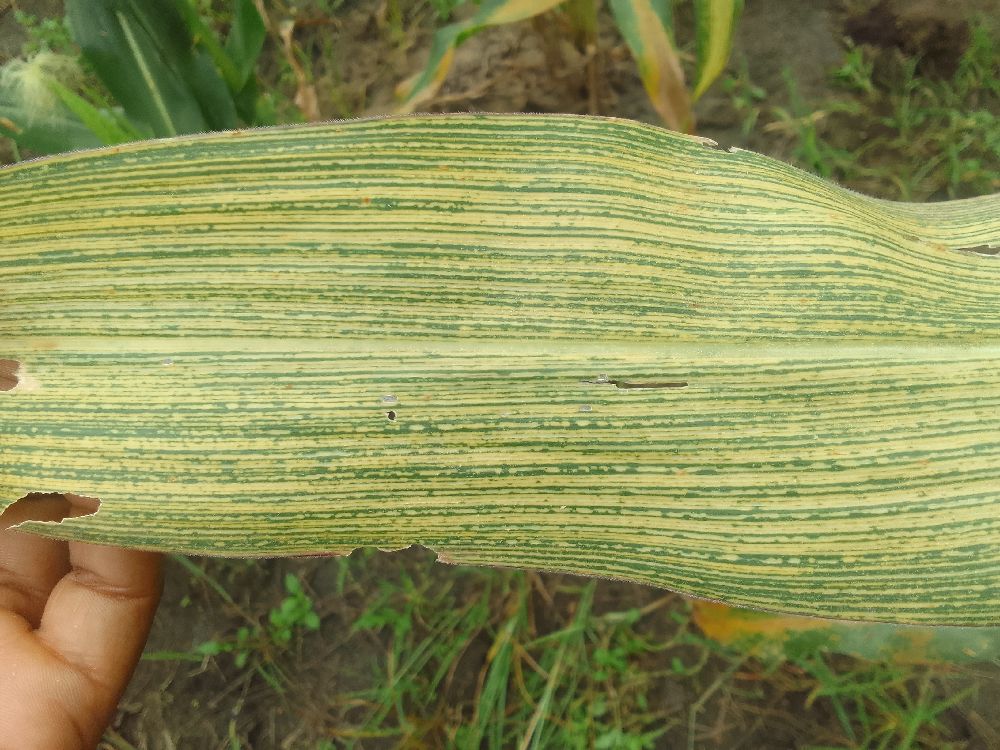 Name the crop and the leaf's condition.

maize, maize streak virus
